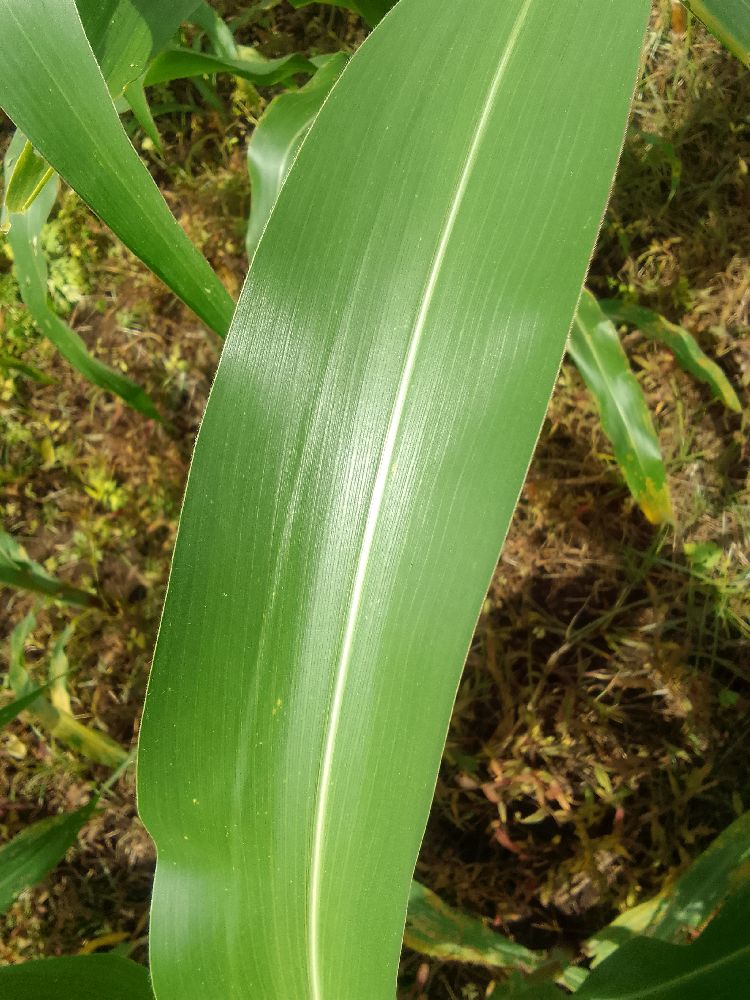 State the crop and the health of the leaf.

maize, healthy
